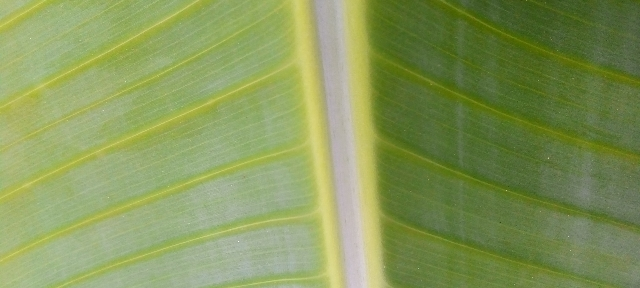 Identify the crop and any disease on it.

banana, healthy
